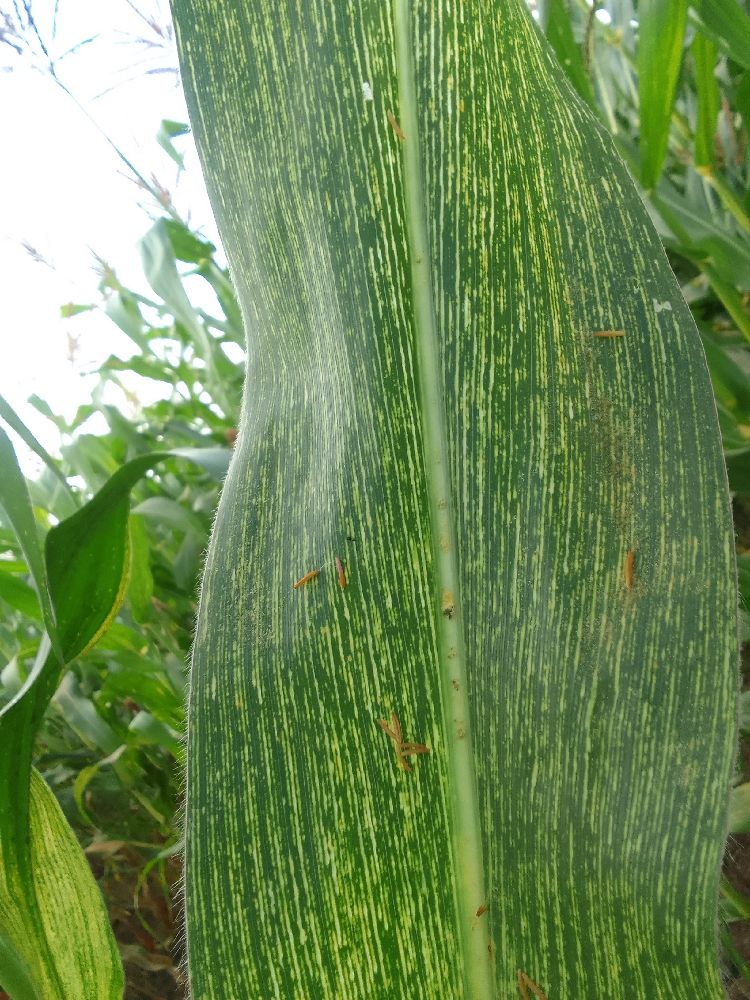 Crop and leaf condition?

maize, maize streak virus
